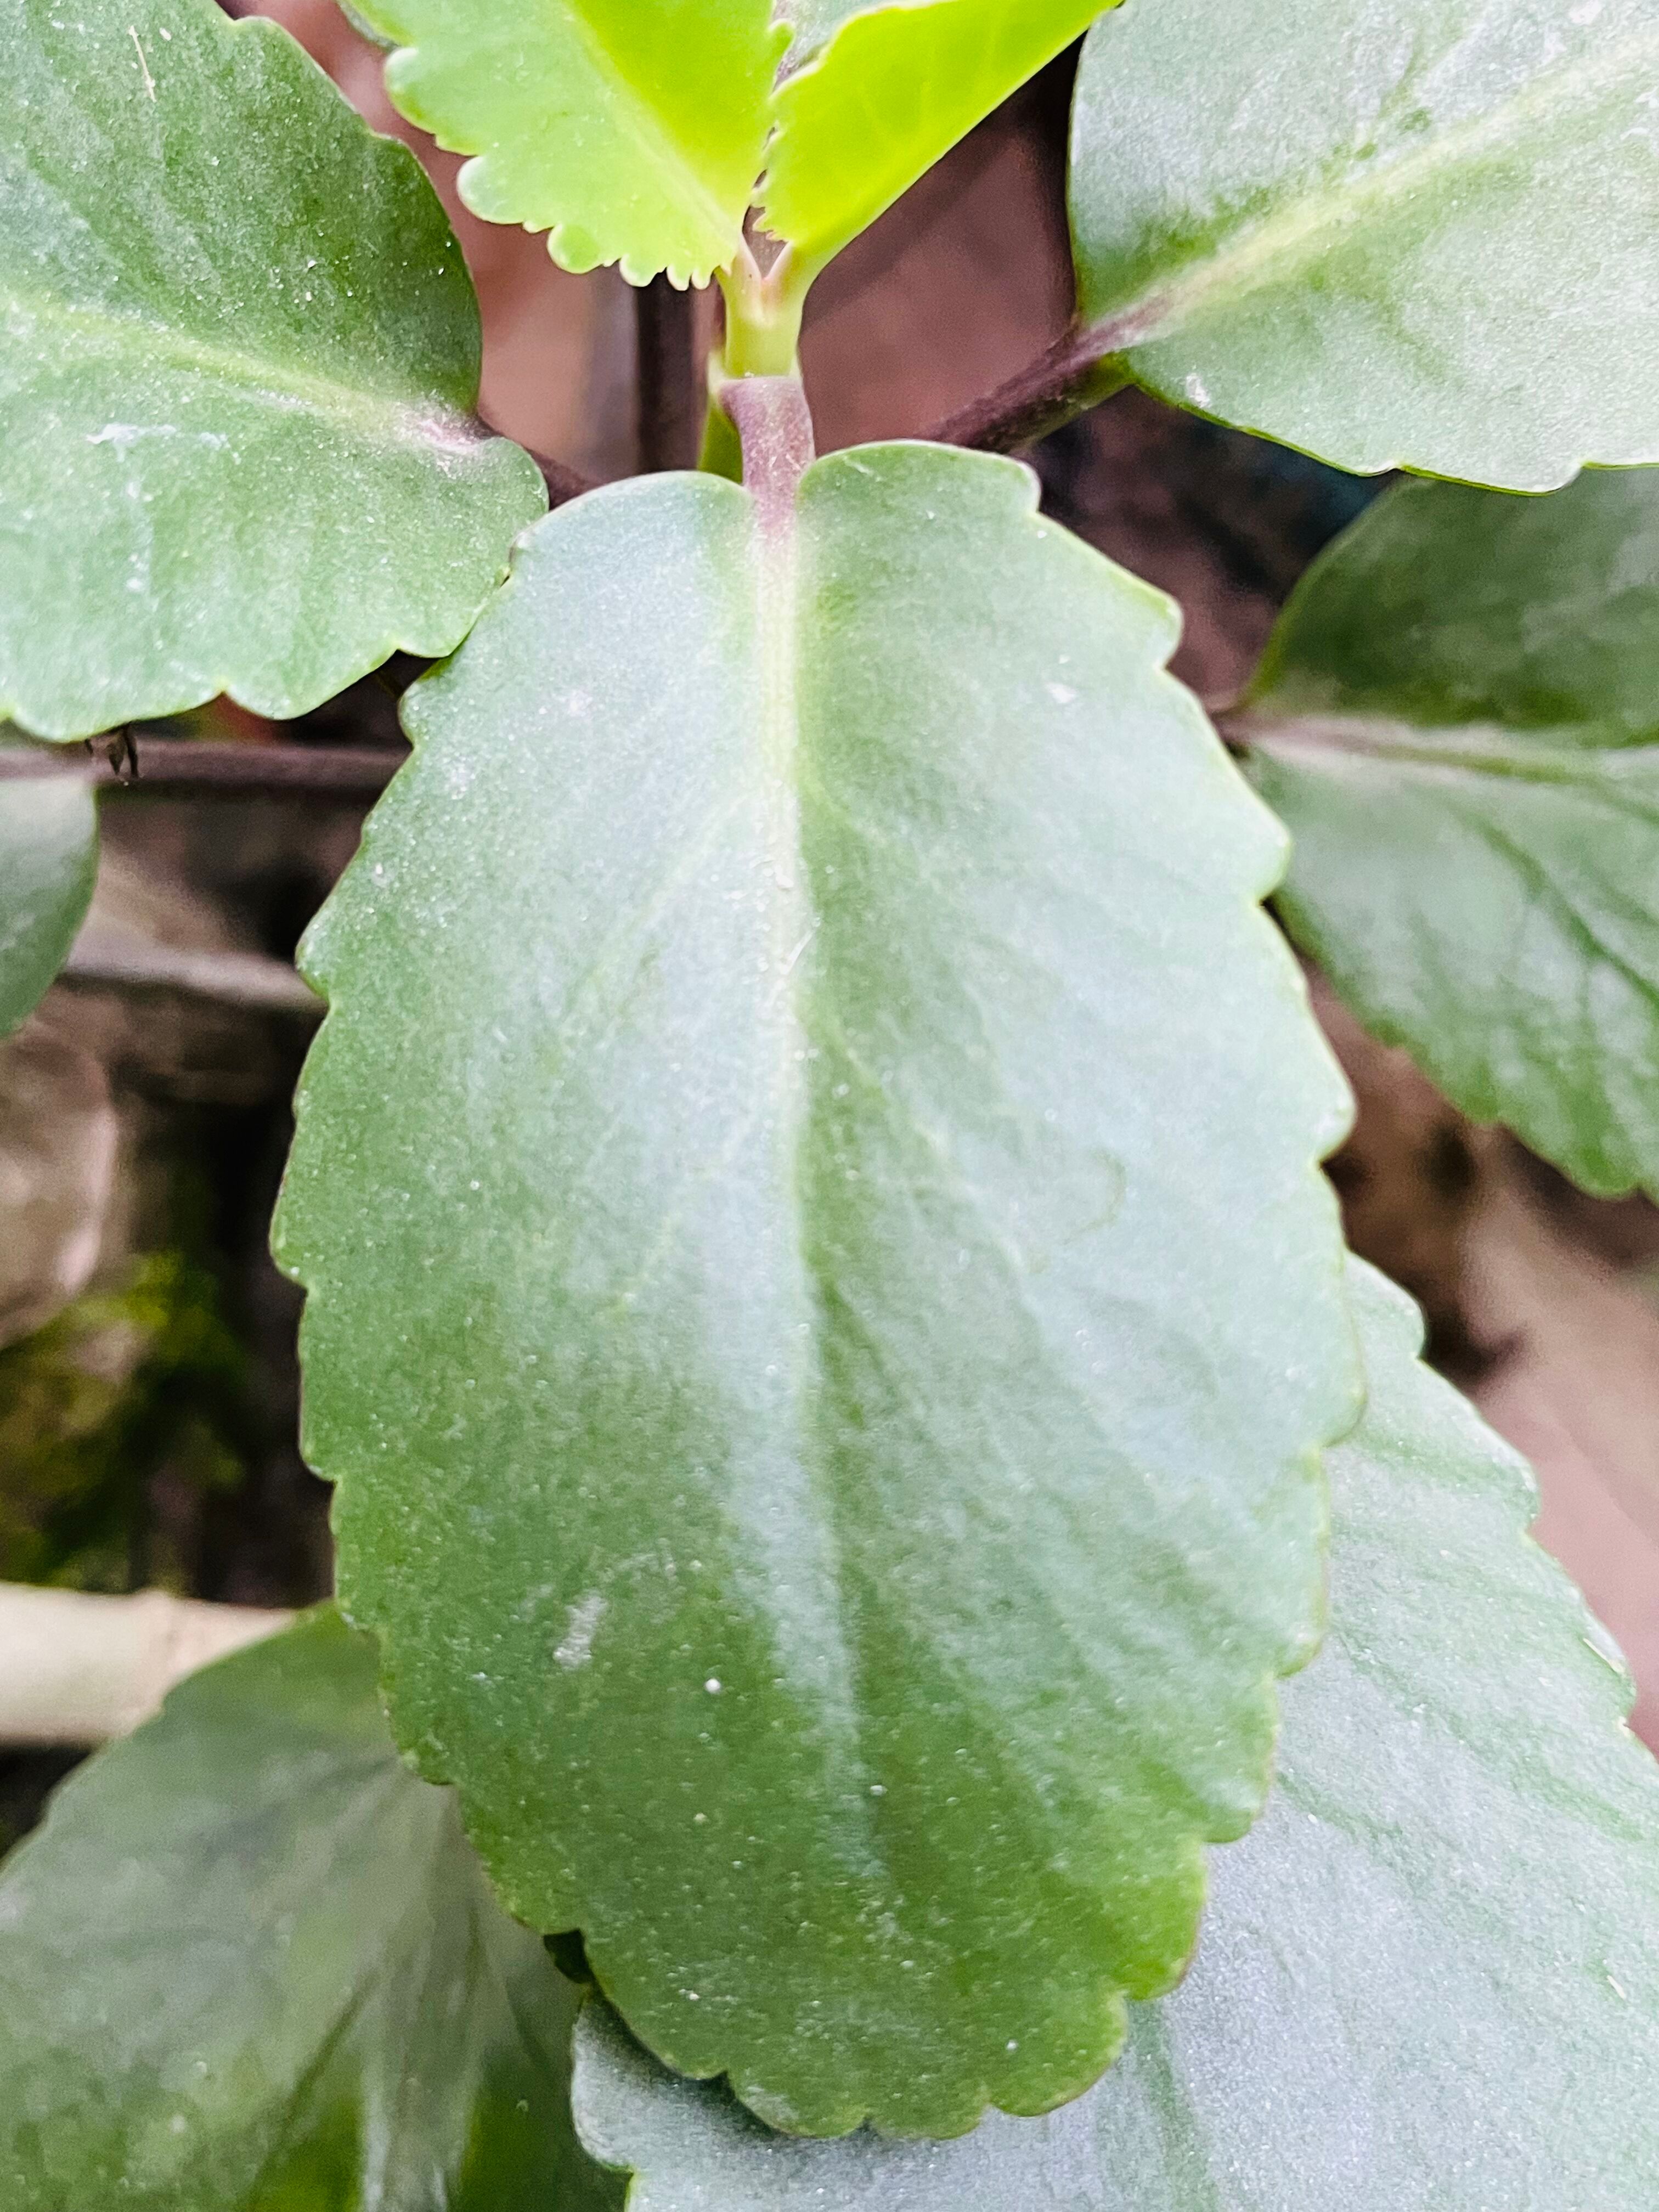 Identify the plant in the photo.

pathorkuci
